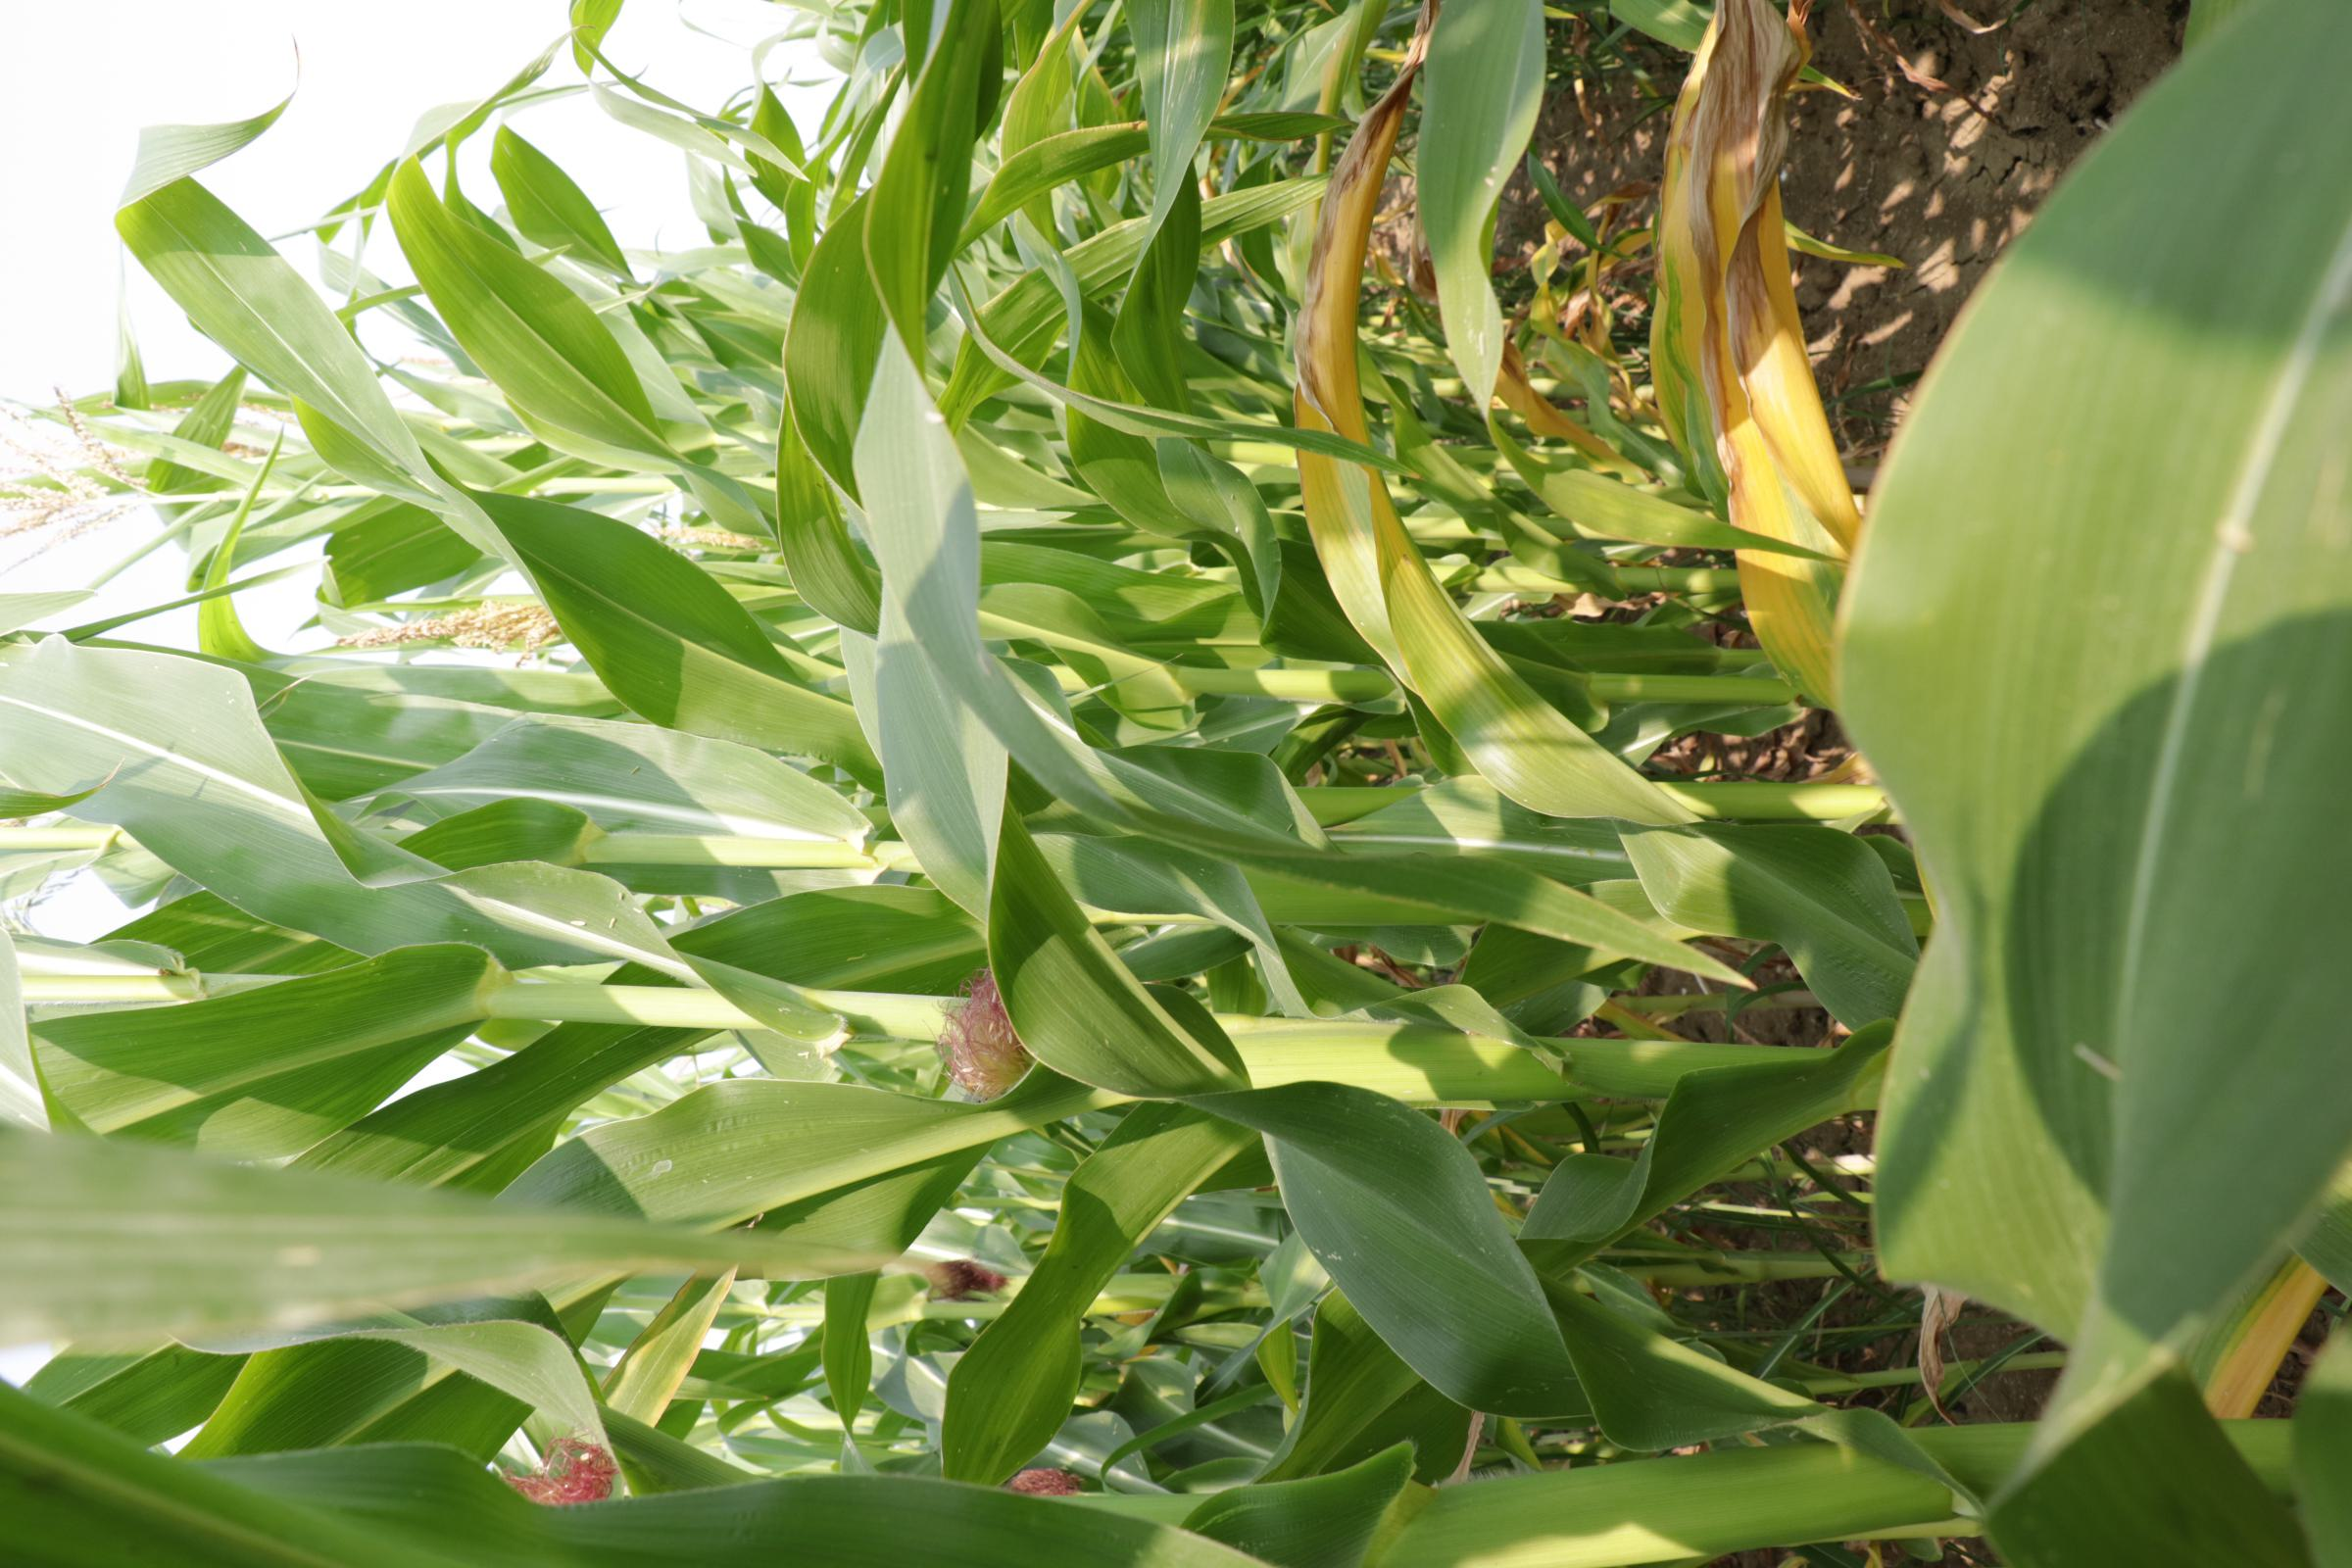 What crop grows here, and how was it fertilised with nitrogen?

maize, reduced nitrogen fertilisation
